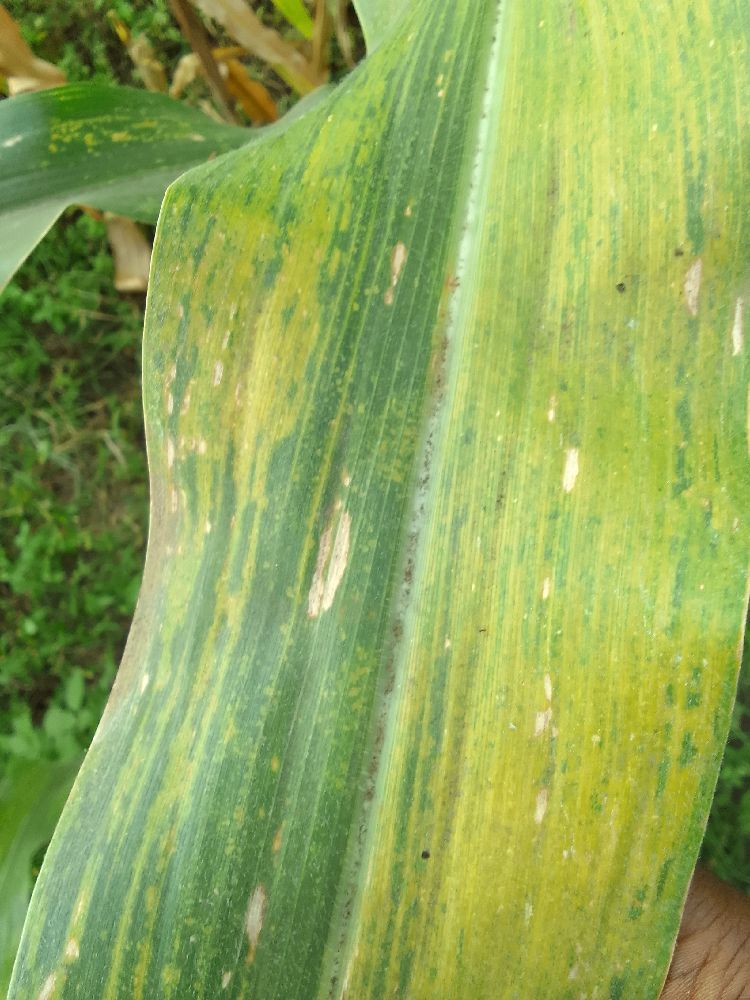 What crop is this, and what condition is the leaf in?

maize, maize lethal necrosis
